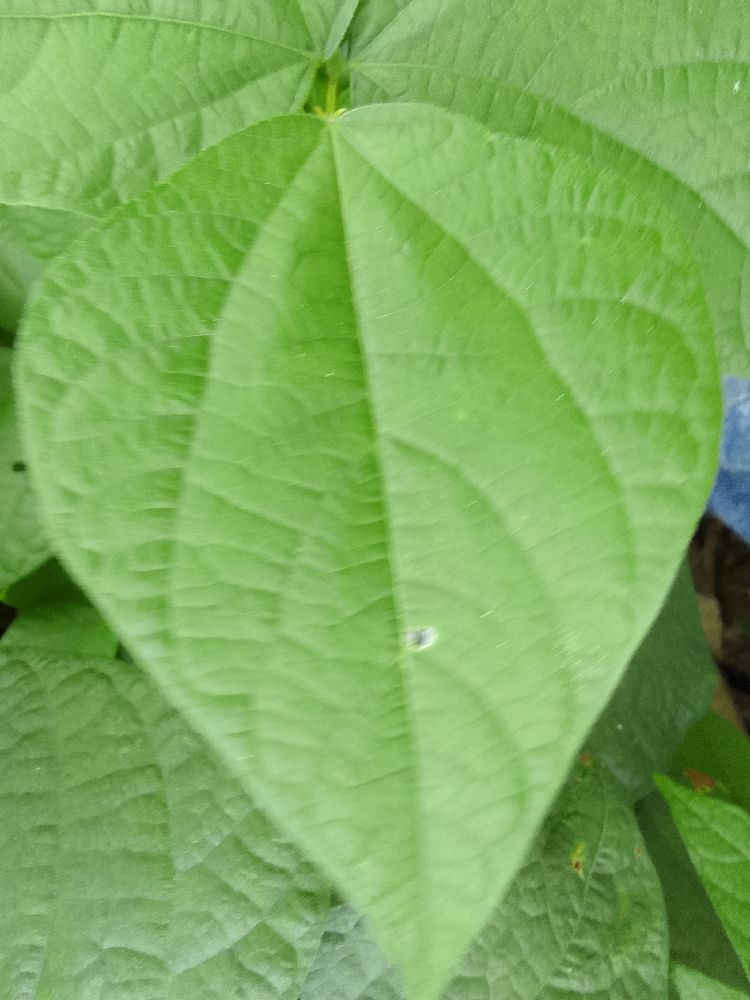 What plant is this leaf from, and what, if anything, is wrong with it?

common bean, healthy
